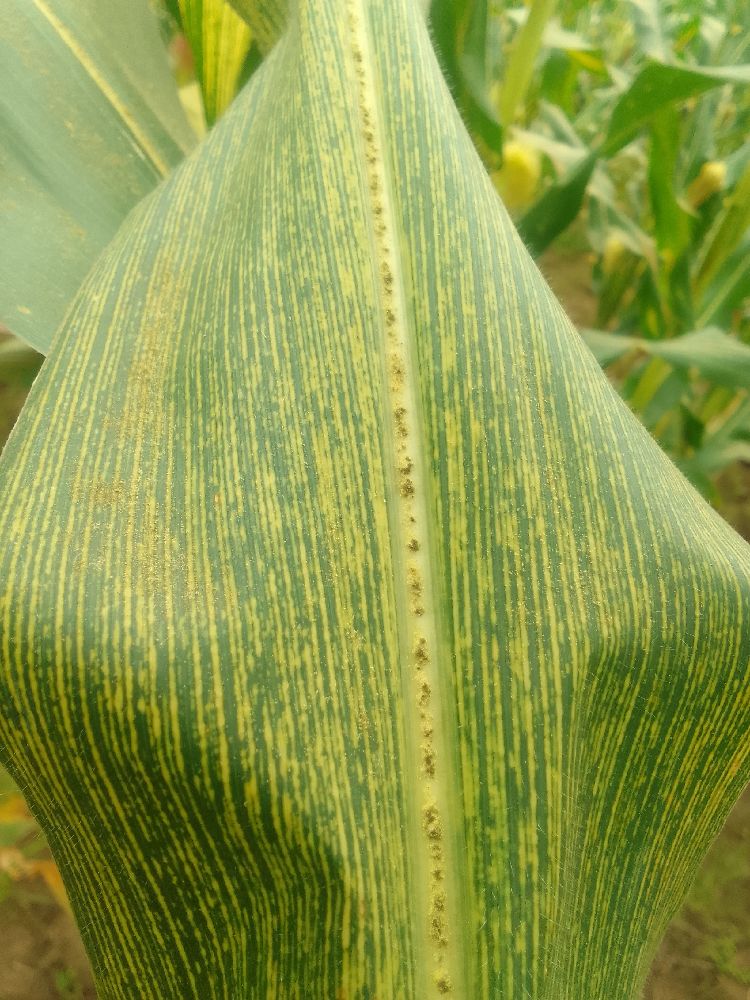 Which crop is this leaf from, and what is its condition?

maize, maize streak virus
